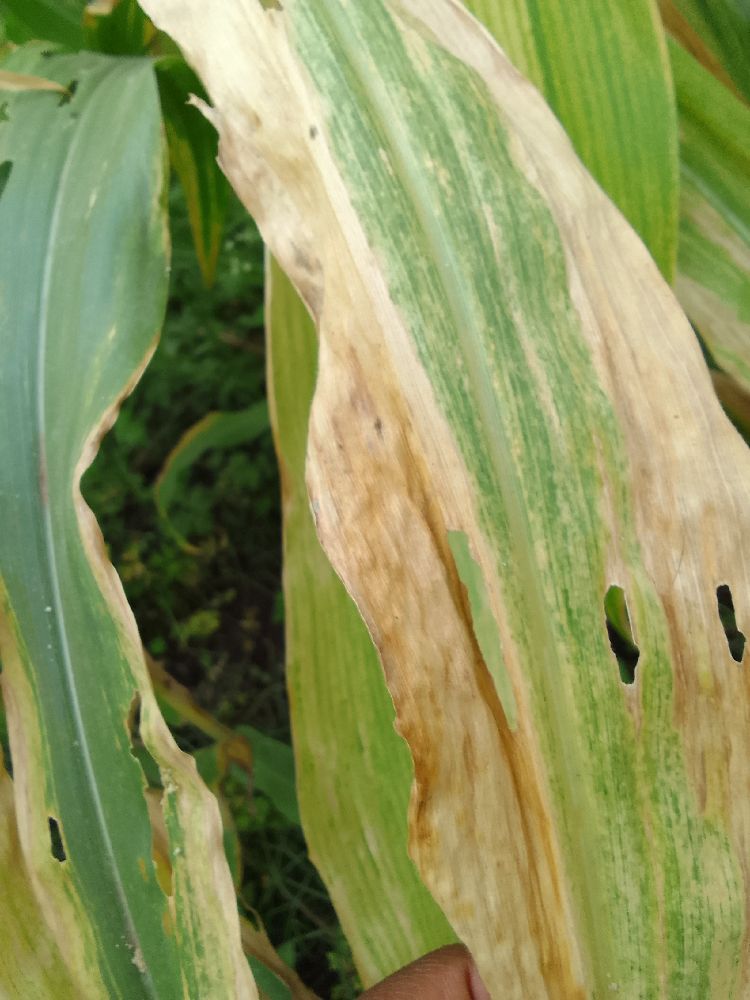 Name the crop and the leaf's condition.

maize, maize lethal necrosis
